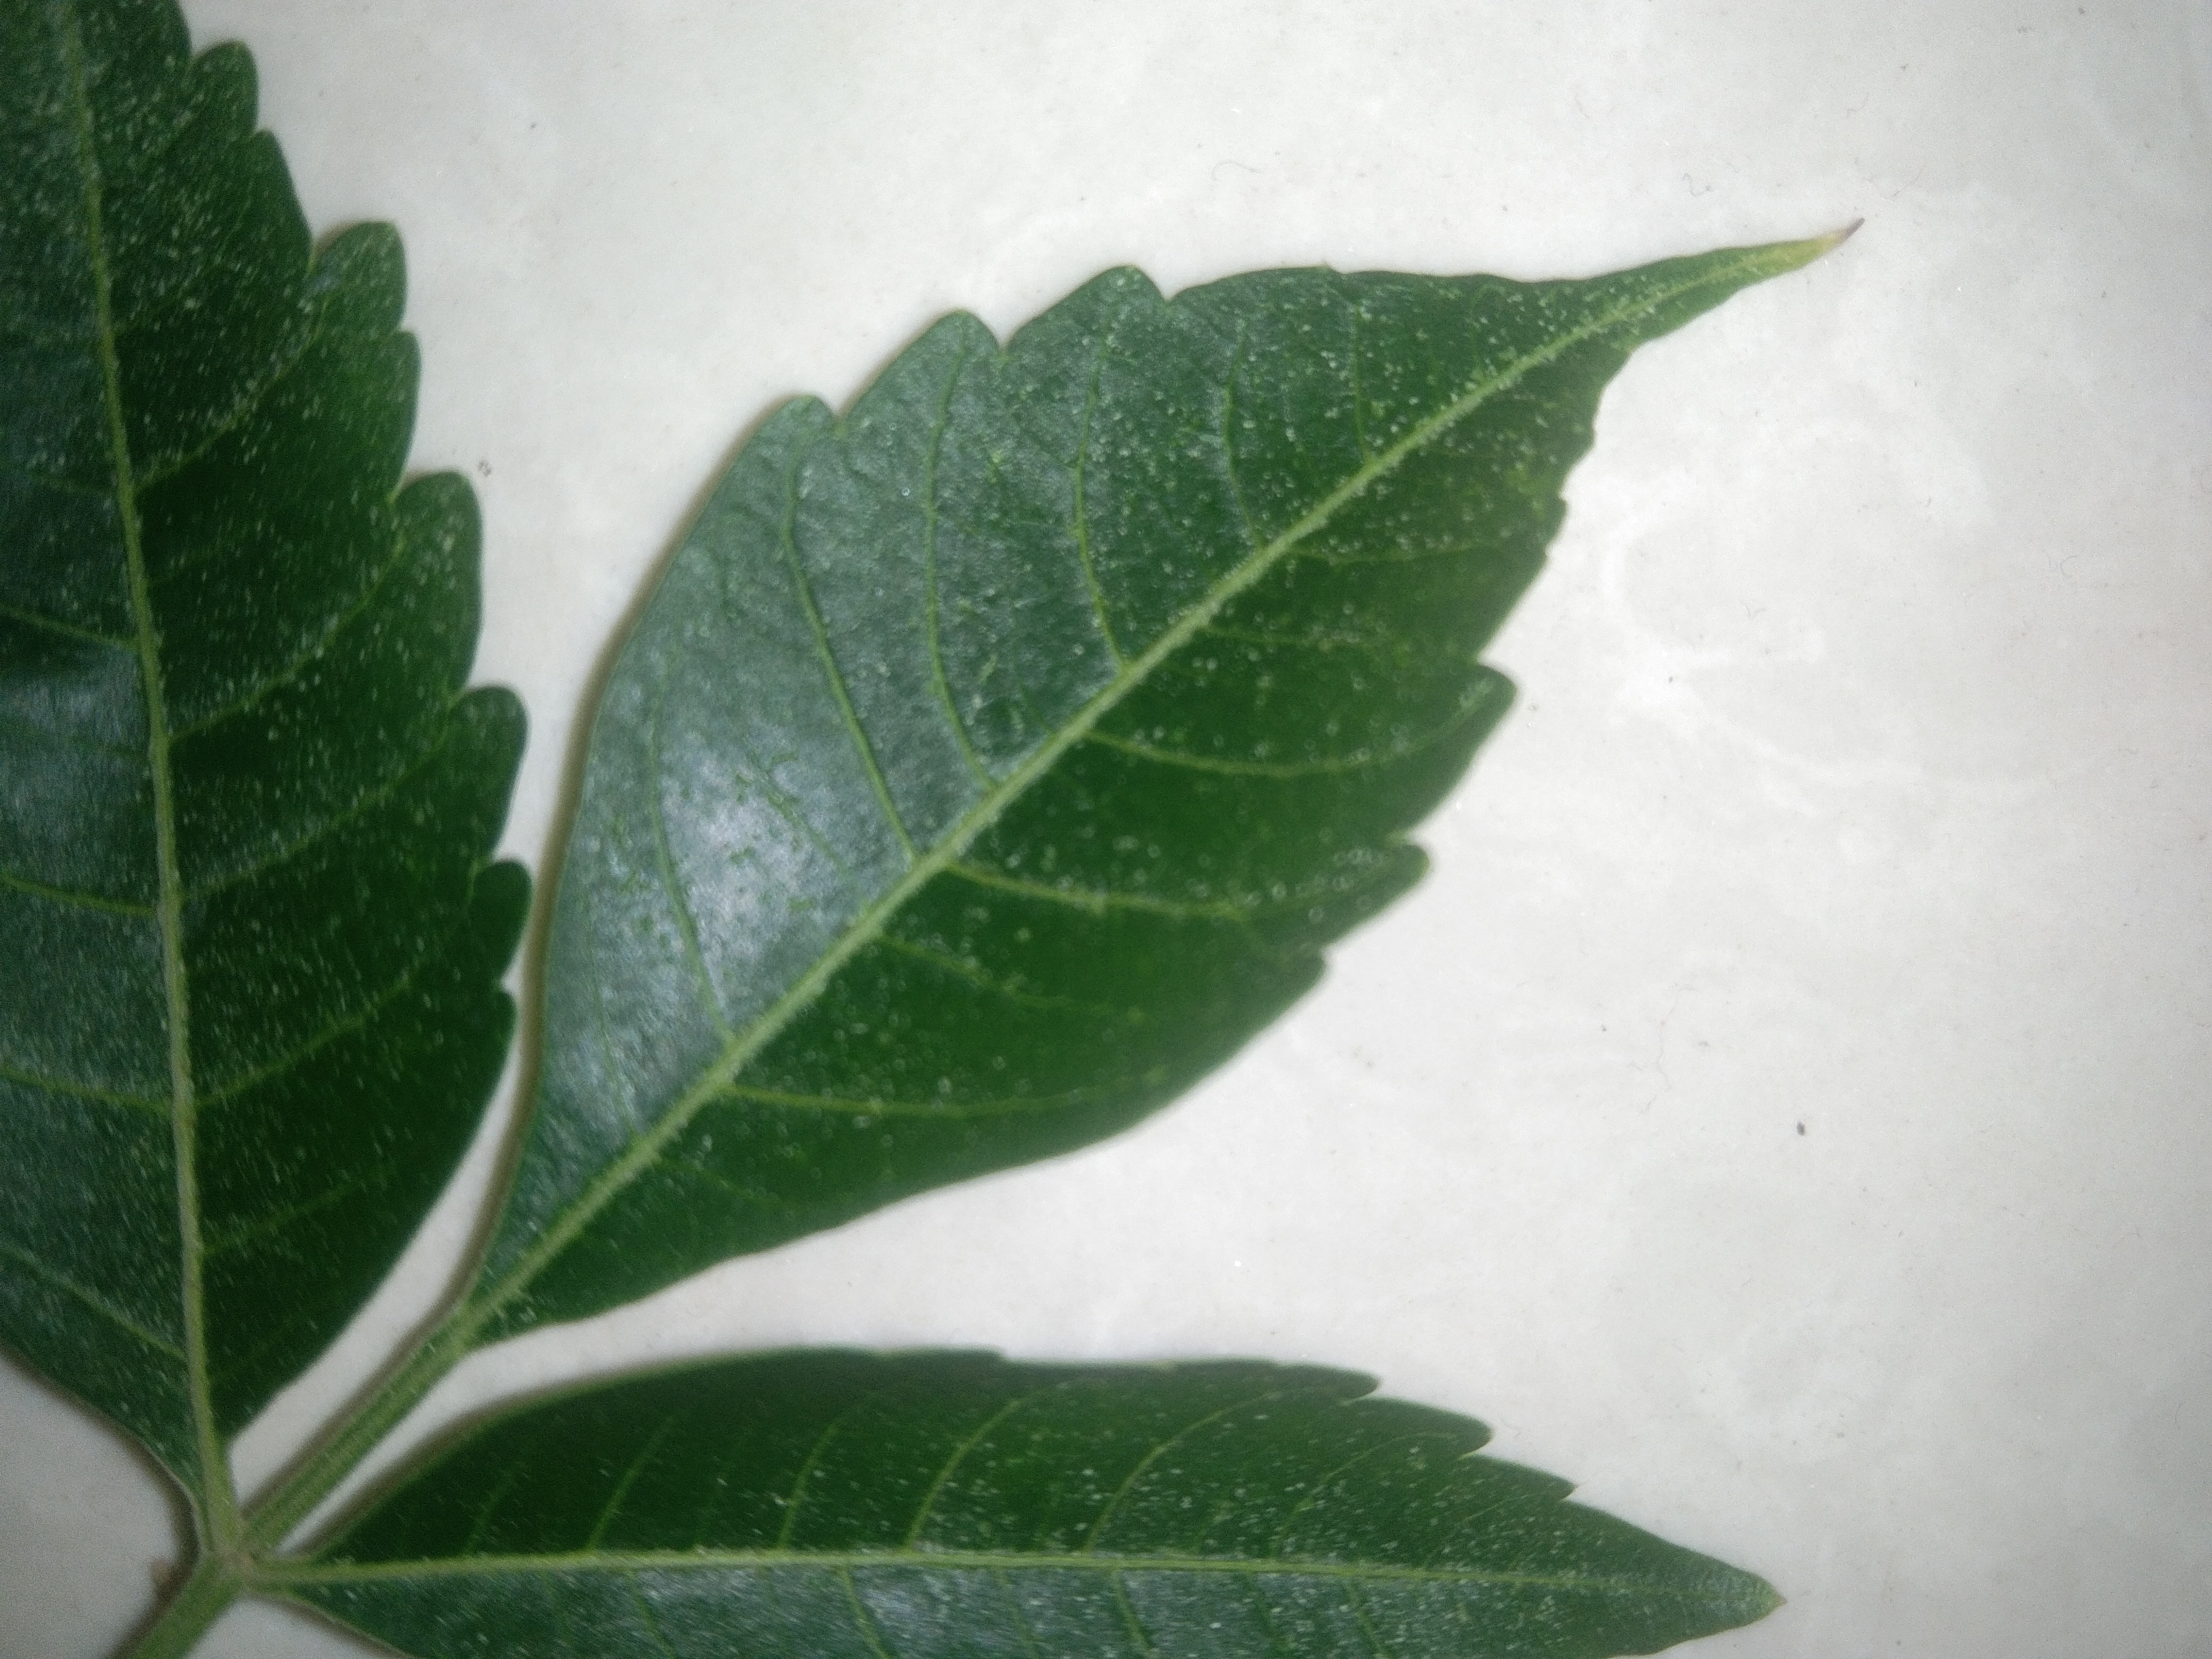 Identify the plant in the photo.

neem
